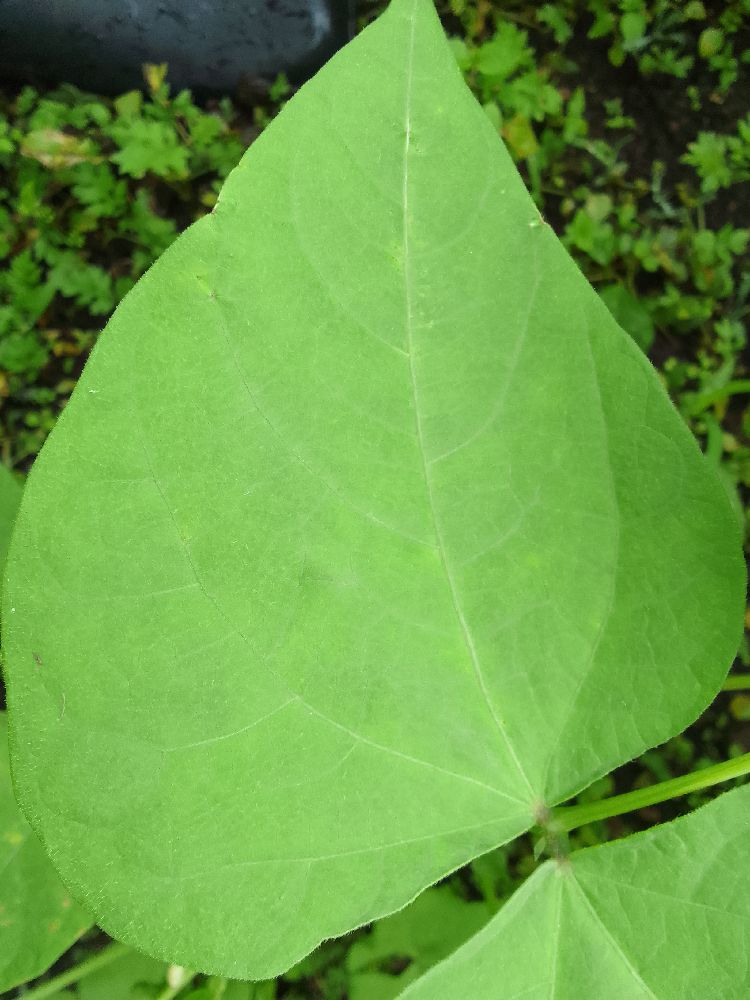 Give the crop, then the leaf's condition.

common bean, healthy
